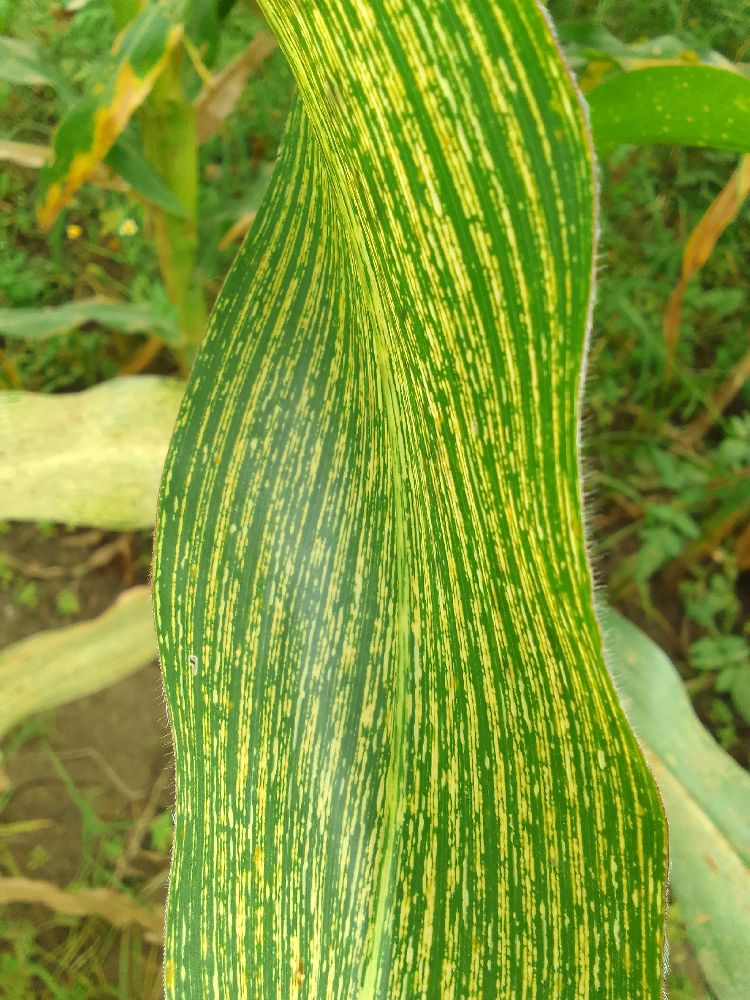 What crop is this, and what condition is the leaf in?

maize, maize streak virus
